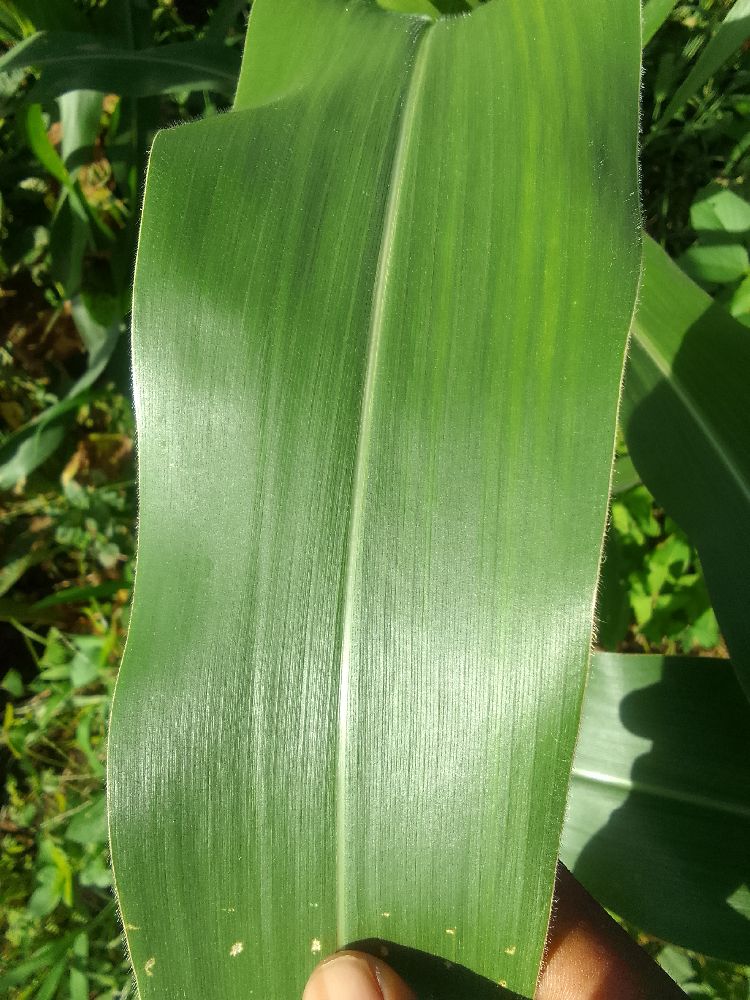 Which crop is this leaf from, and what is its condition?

maize, healthy
